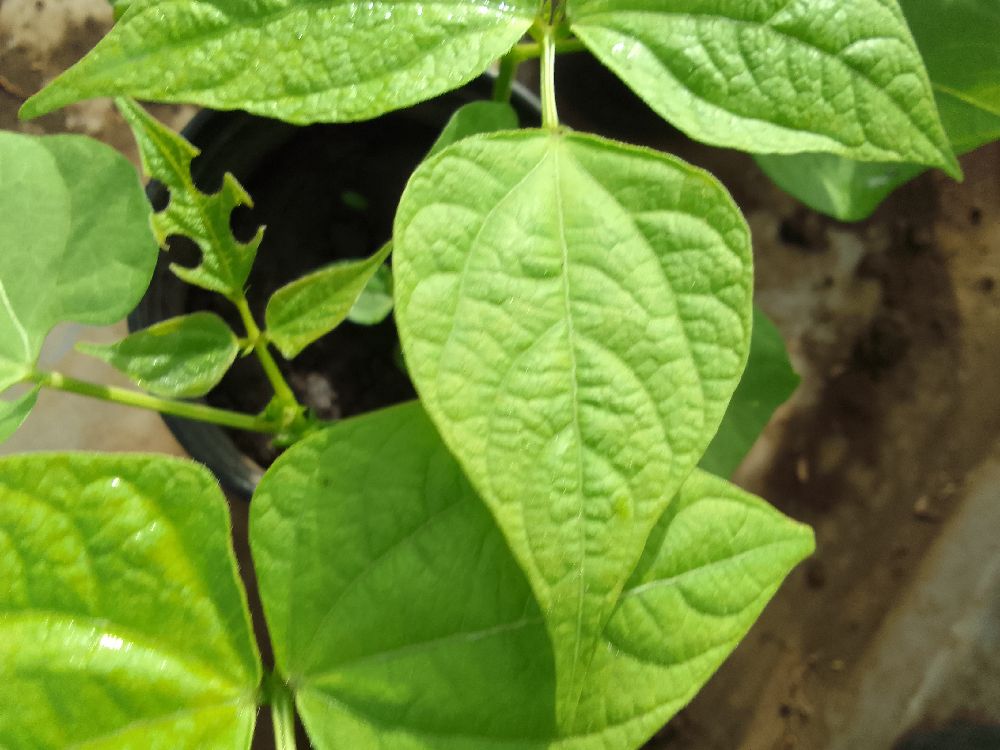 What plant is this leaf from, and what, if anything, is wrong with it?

common bean, healthy
